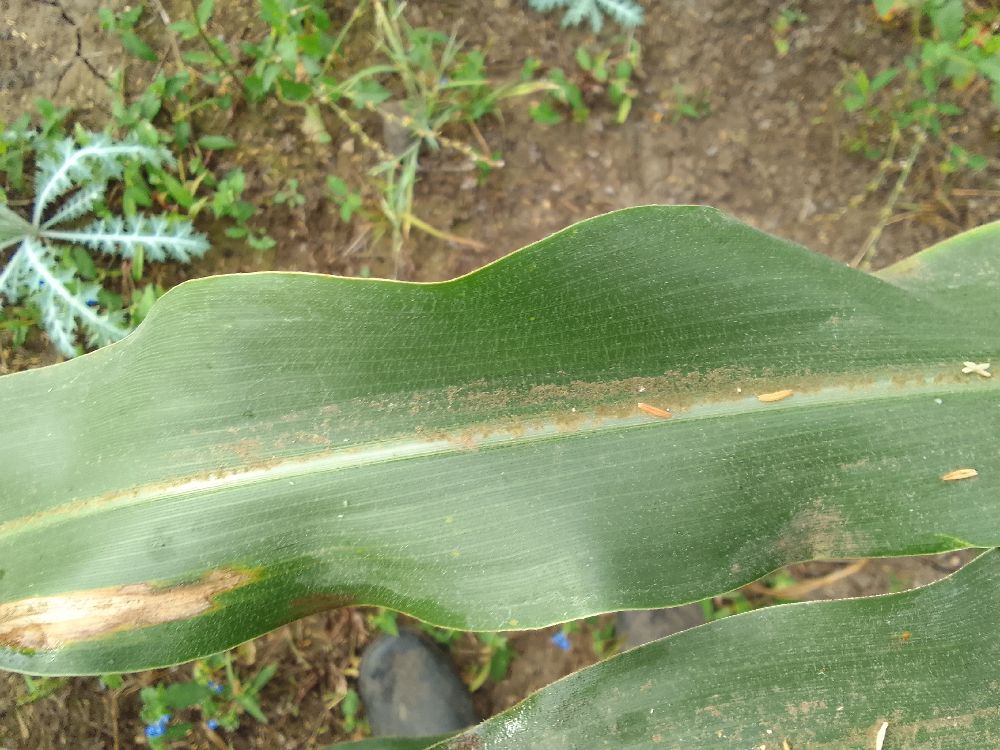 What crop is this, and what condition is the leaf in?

maize, healthy
